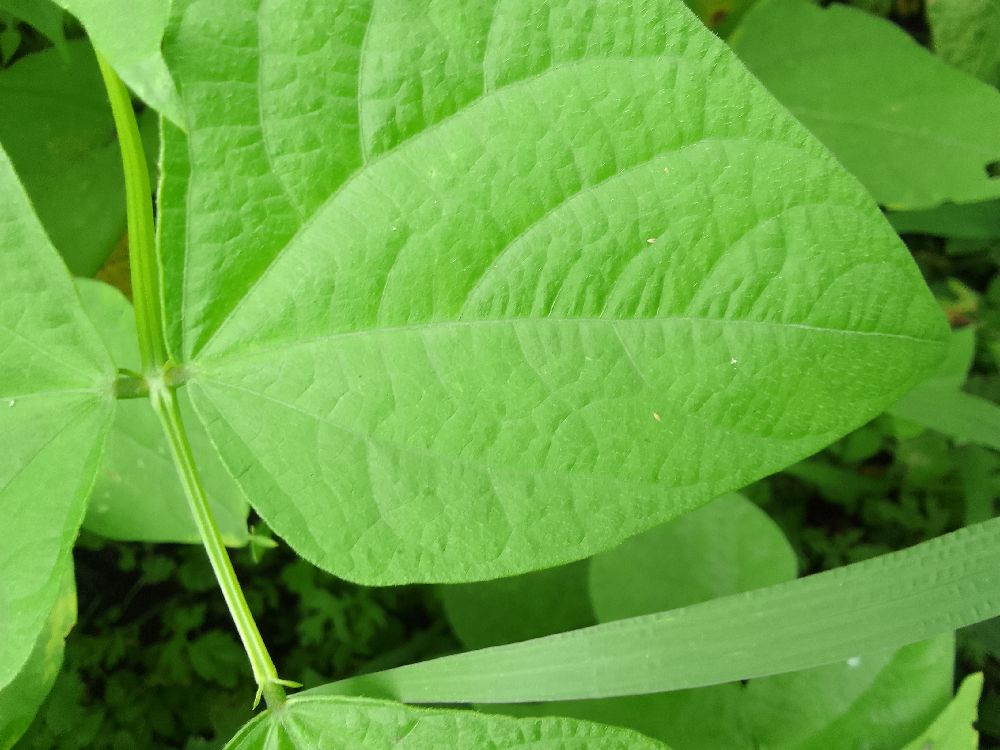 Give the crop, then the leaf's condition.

common bean, healthy
